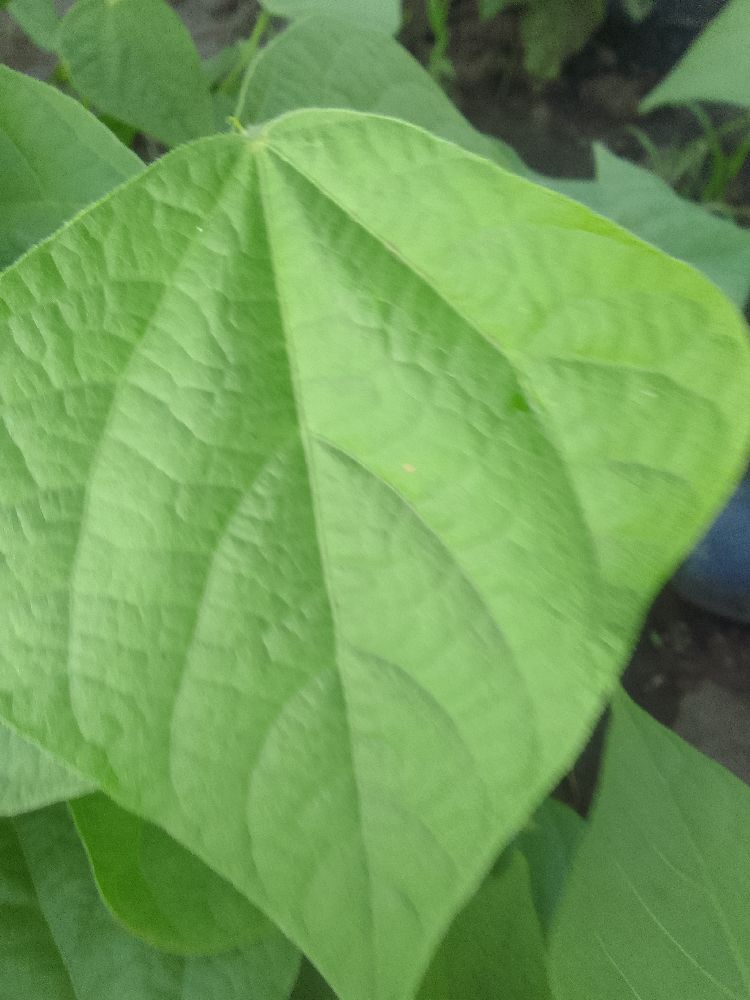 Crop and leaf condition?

common bean, healthy
